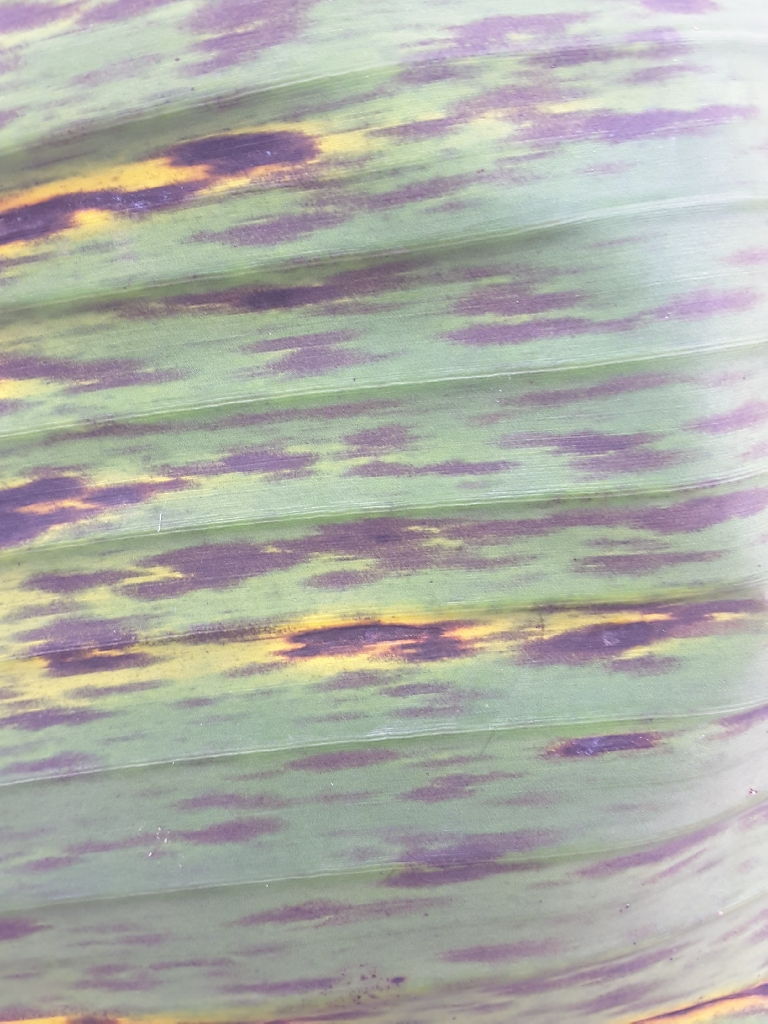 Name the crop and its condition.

banana, black sigatoka
